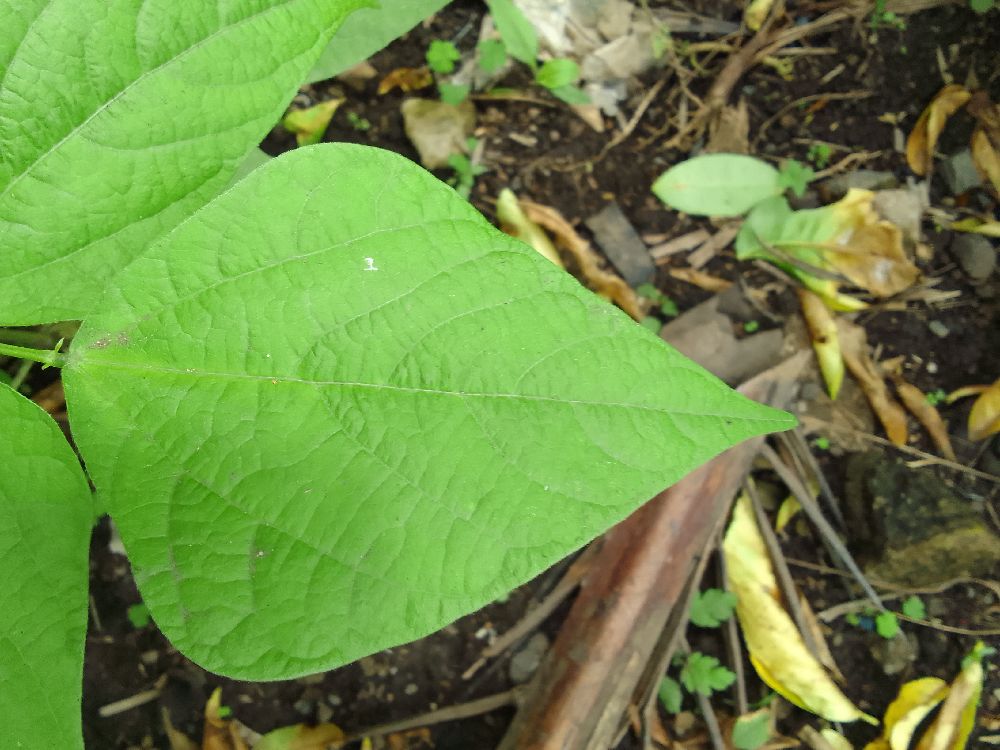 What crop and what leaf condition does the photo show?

common bean, healthy
